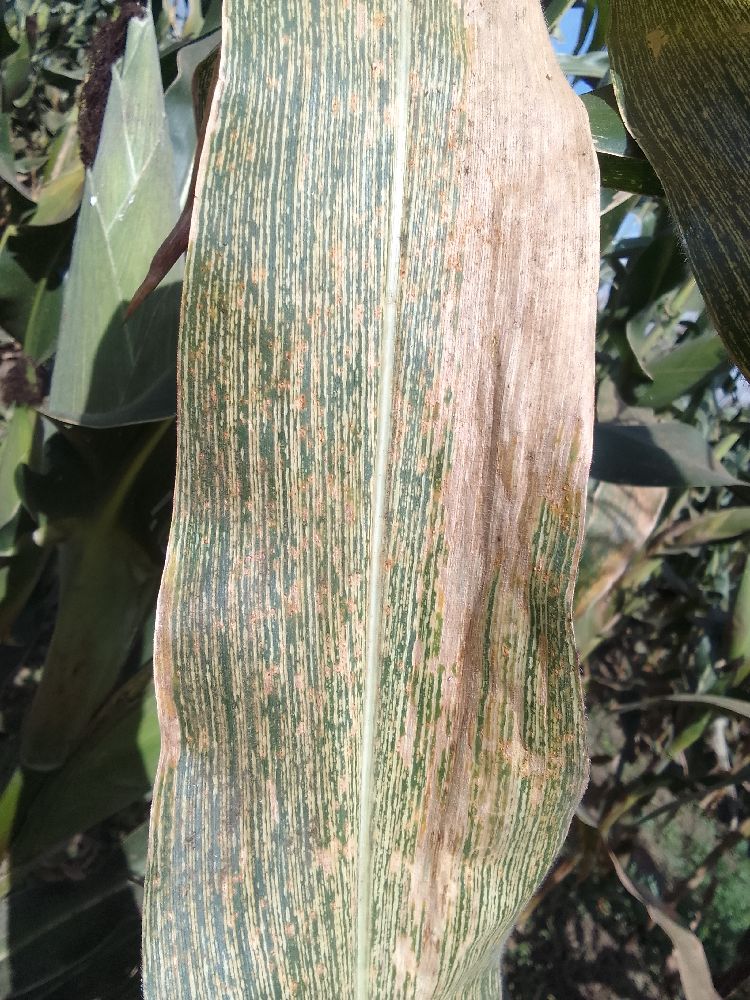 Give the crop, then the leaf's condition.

maize, maize streak virus
